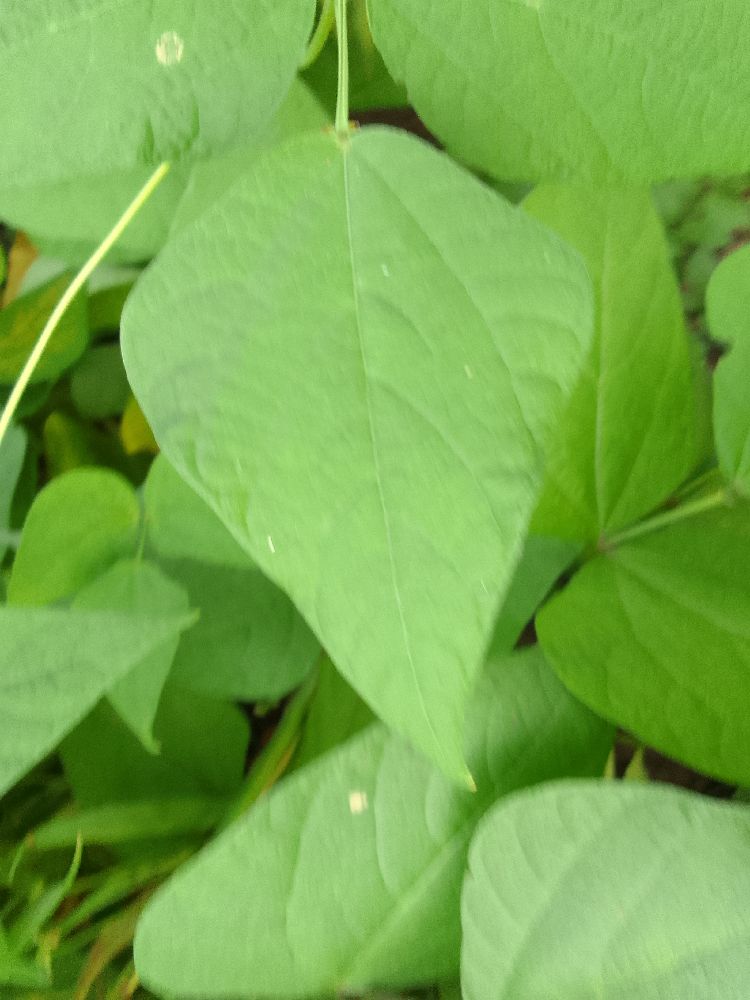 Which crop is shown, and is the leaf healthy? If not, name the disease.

common bean, healthy
